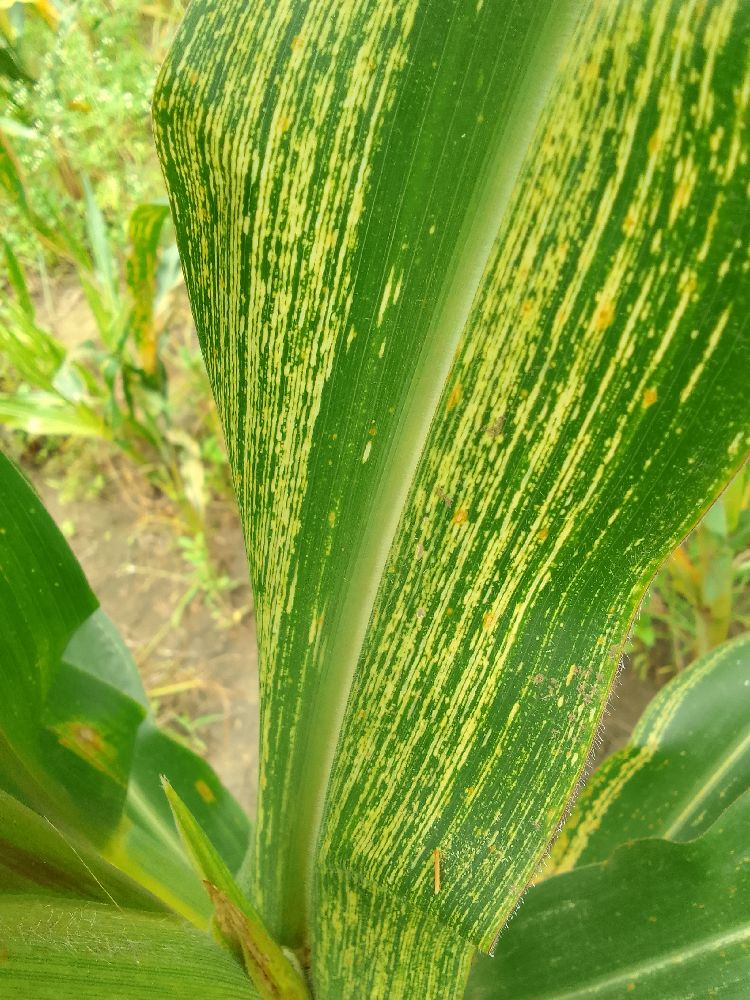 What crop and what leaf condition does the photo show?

maize, maize streak virus
